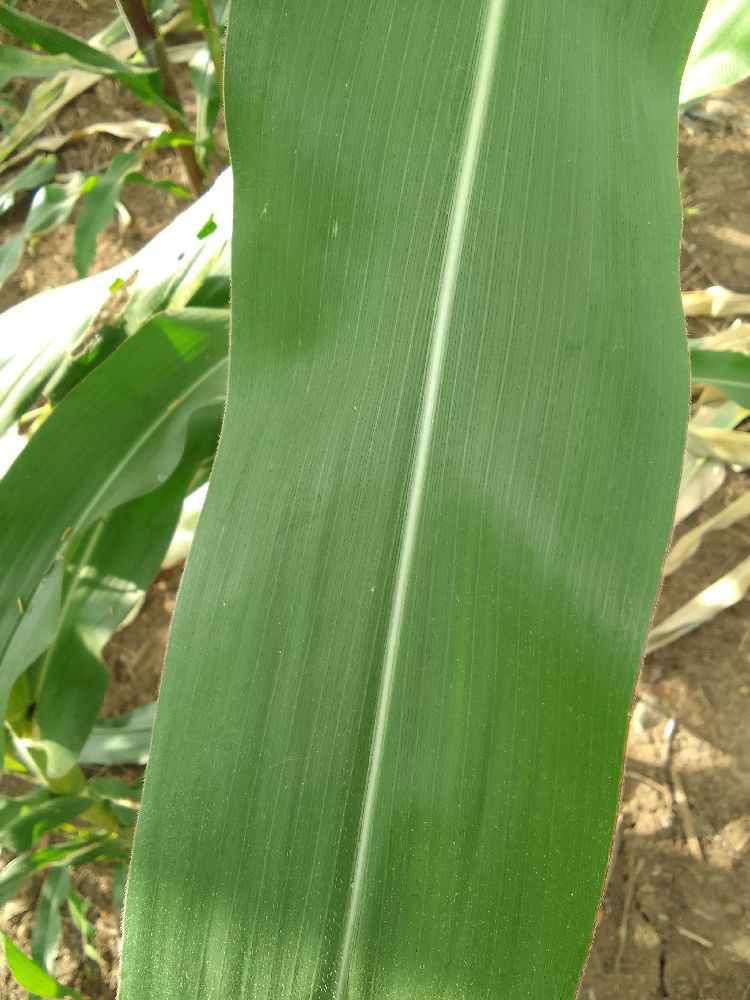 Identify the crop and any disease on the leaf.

maize, healthy
